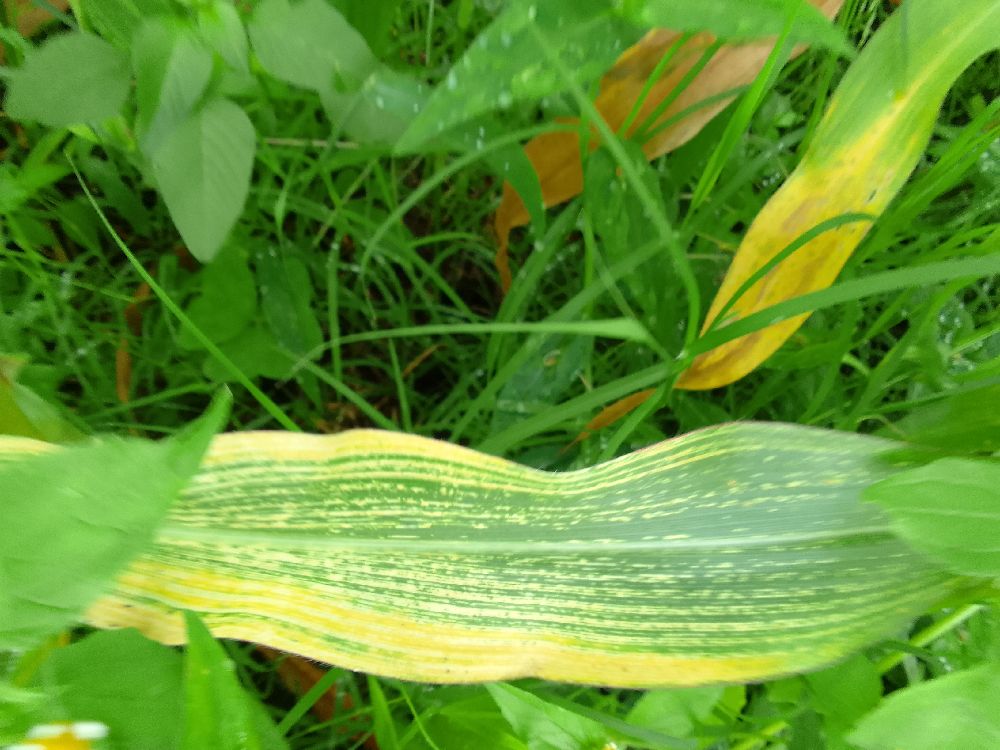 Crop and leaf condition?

maize, maize streak virus
